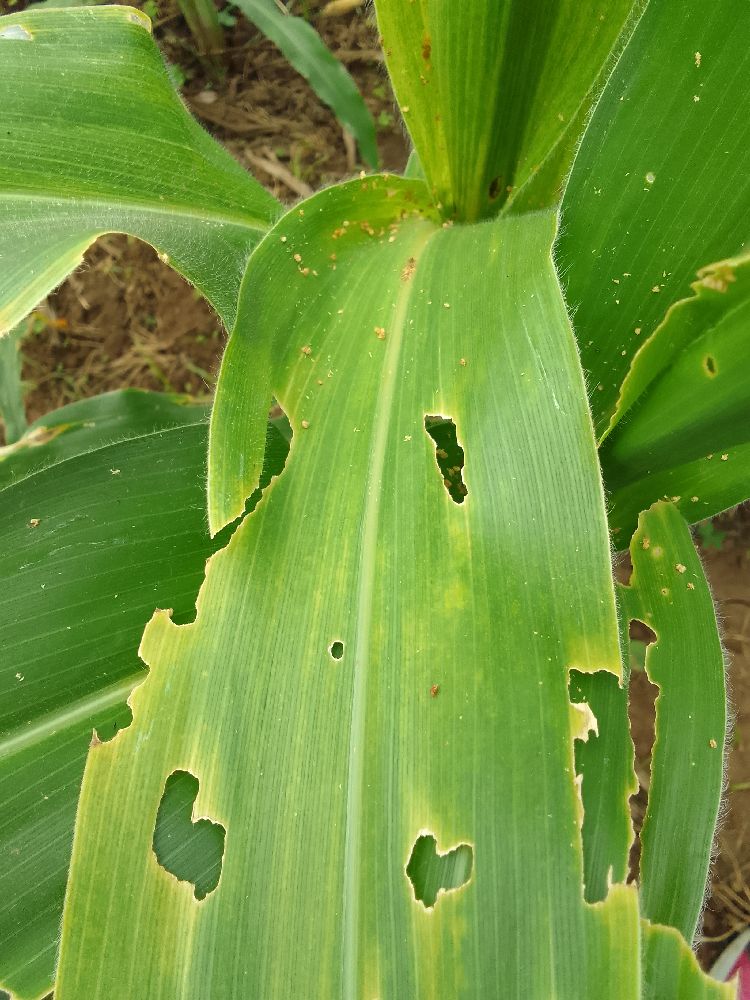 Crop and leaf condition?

maize, maize lethal necrosis
